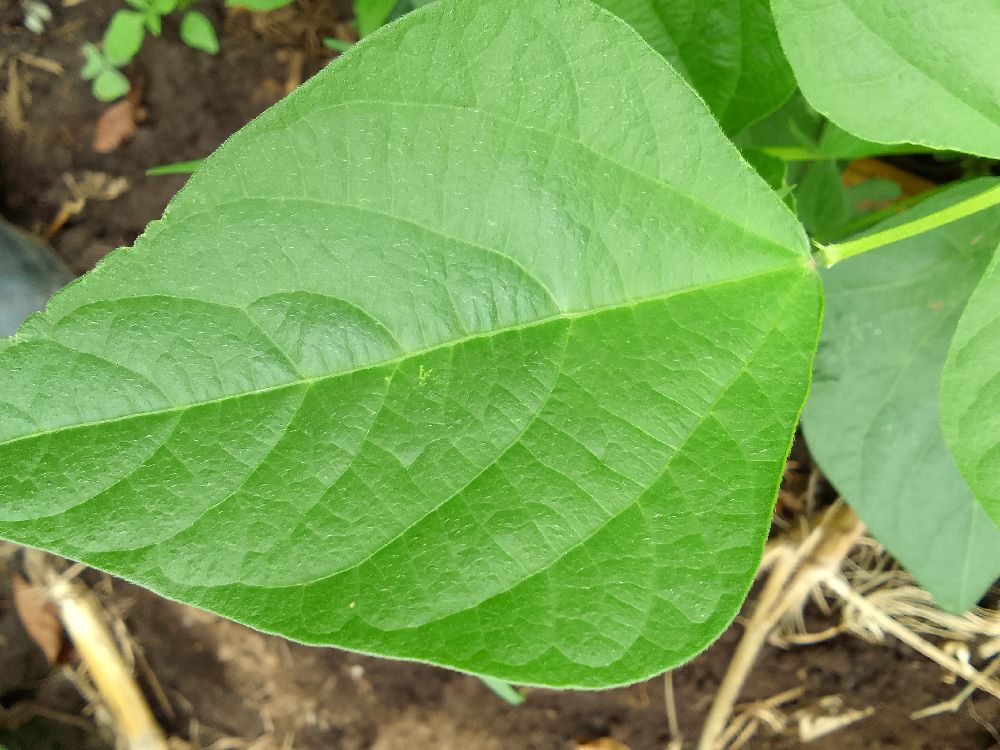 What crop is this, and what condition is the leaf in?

common bean, healthy
